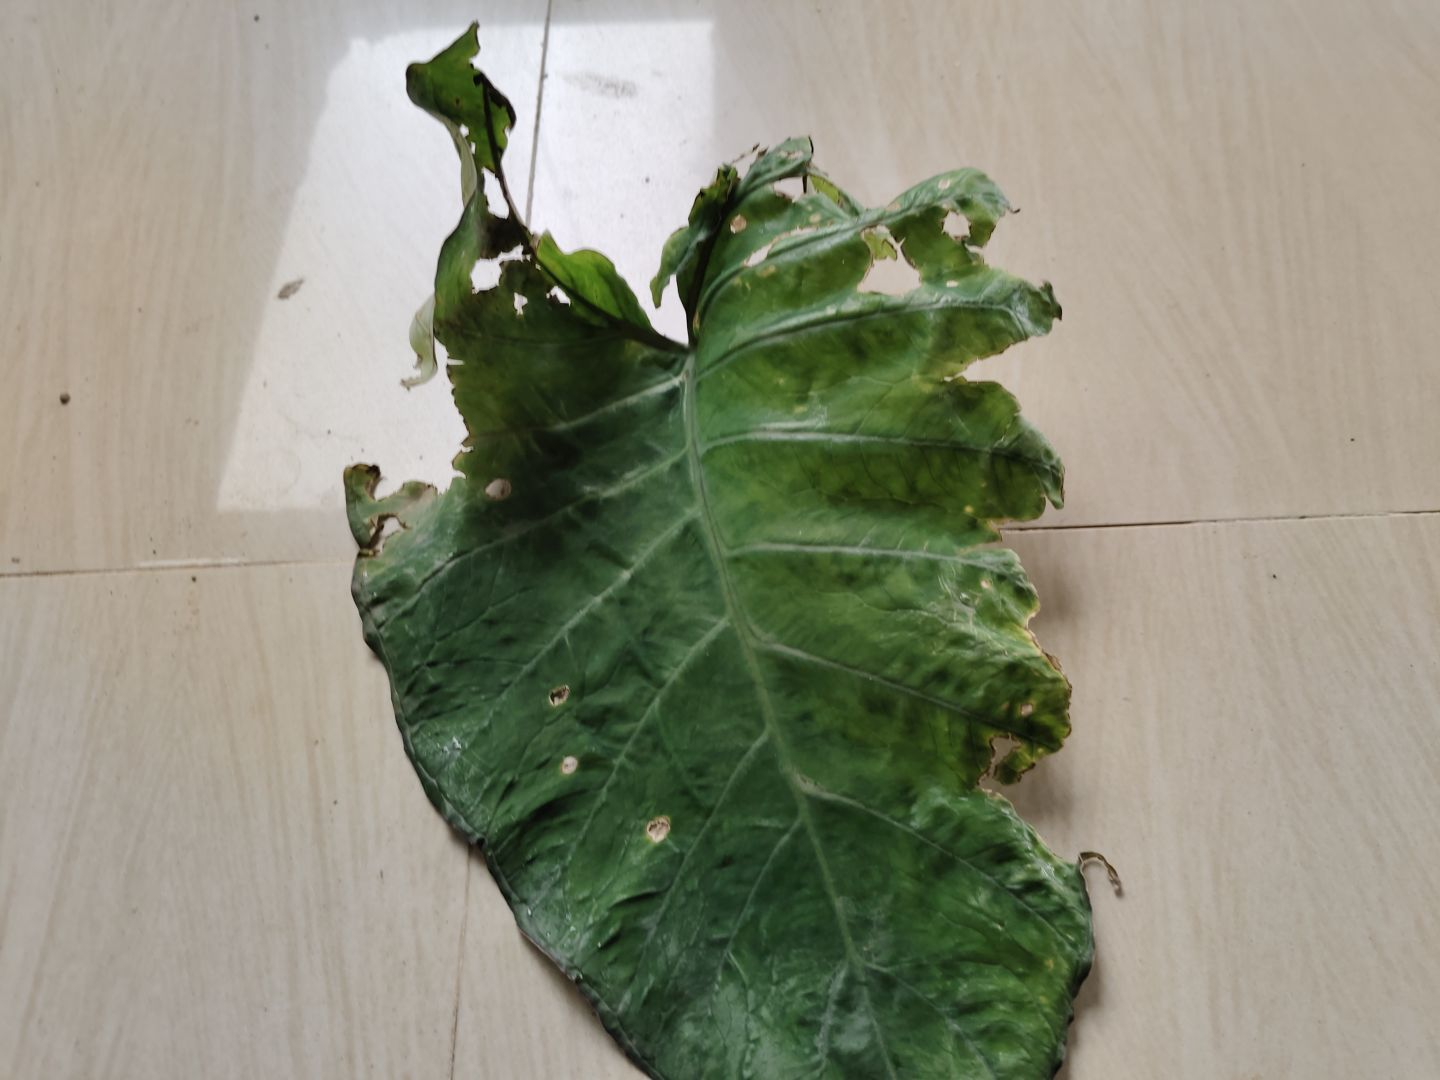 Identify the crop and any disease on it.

taro, leaf blight
